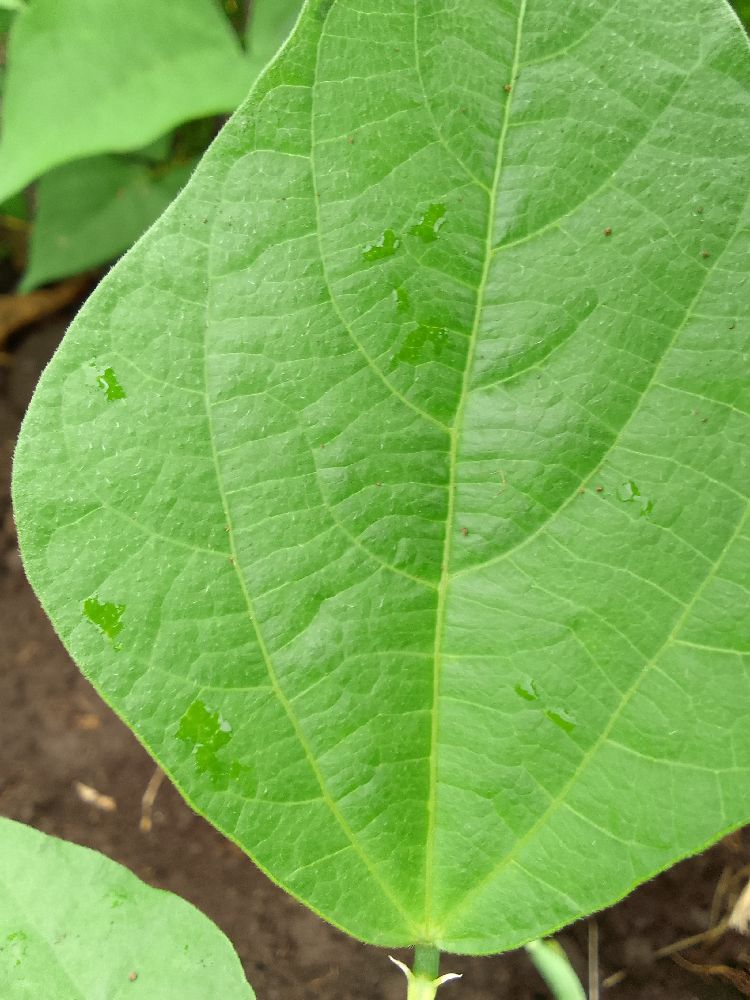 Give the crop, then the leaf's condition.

common bean, healthy
